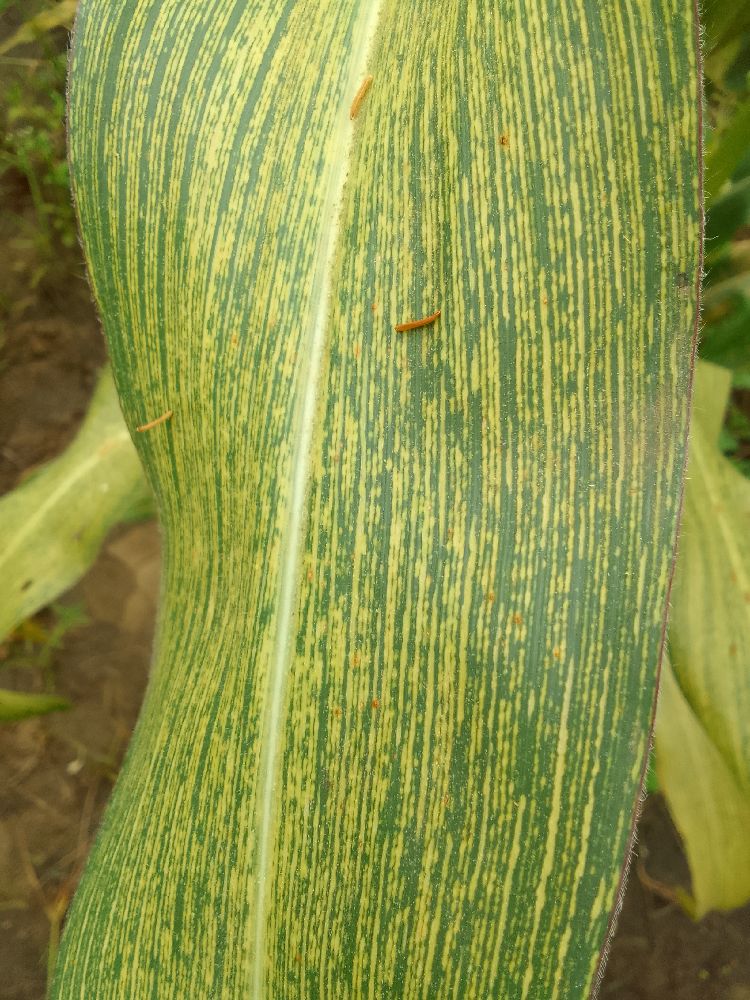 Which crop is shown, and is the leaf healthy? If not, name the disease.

maize, maize streak virus
